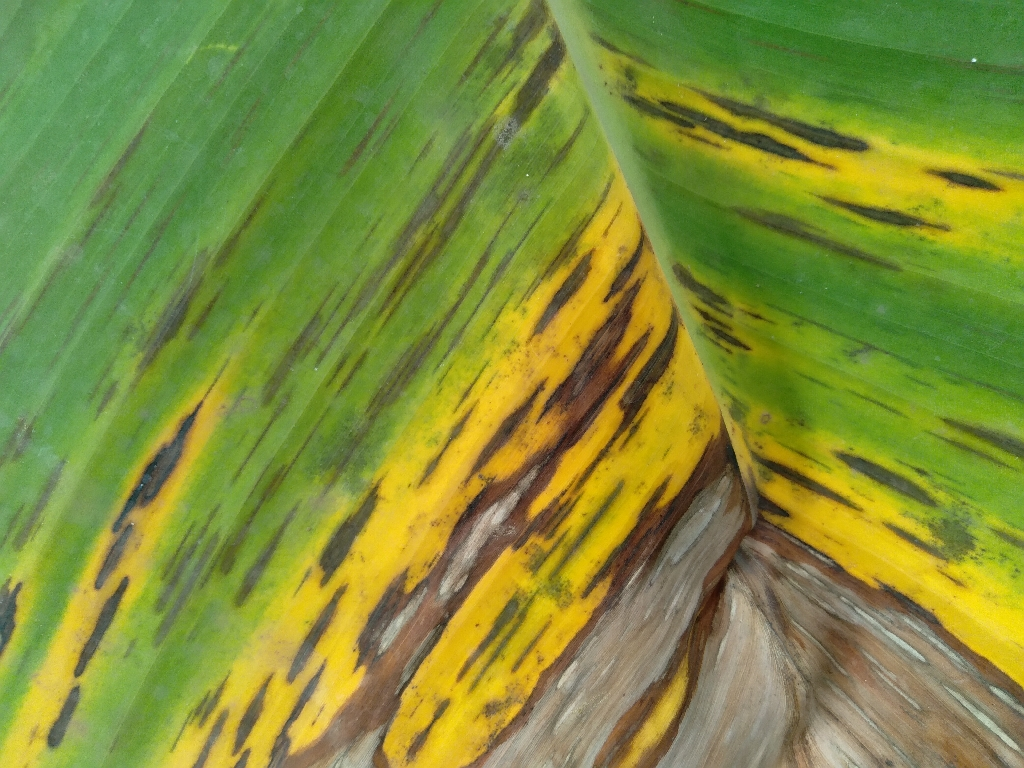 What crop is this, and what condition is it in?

banana, black sigatoka
